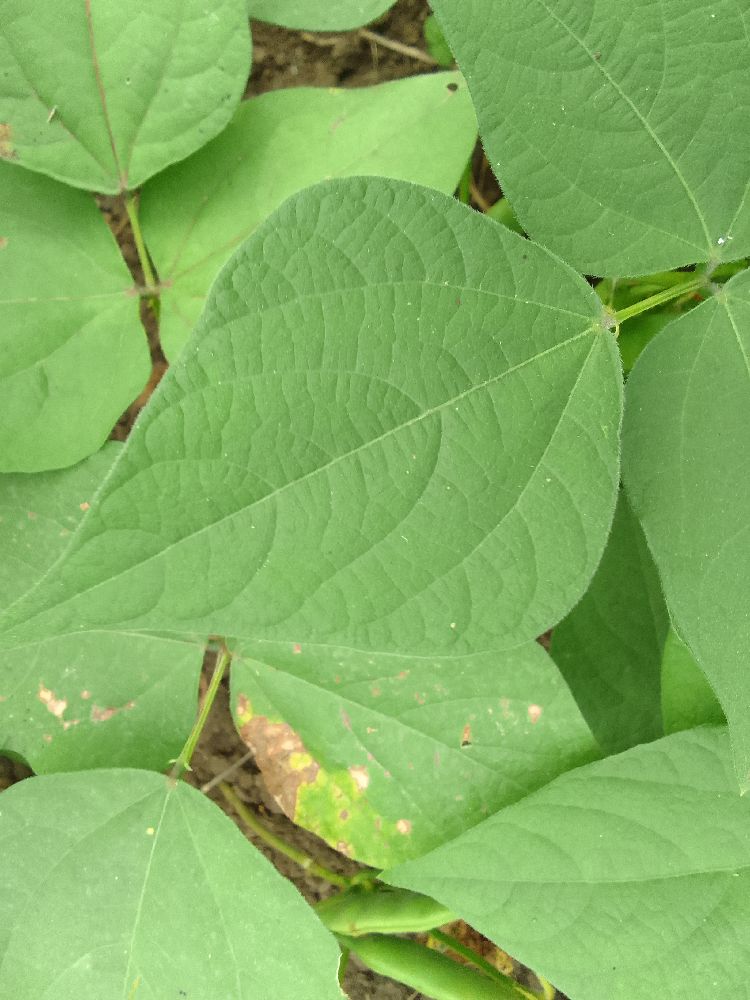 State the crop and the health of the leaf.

common bean, healthy
